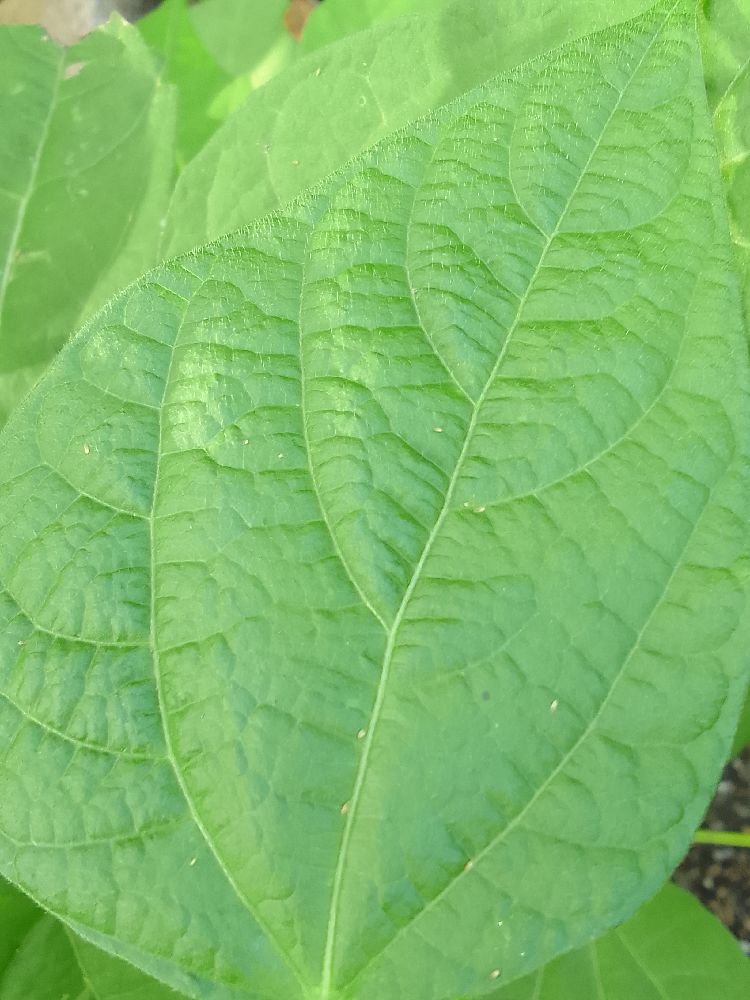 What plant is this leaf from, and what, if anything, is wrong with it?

maize, healthy
